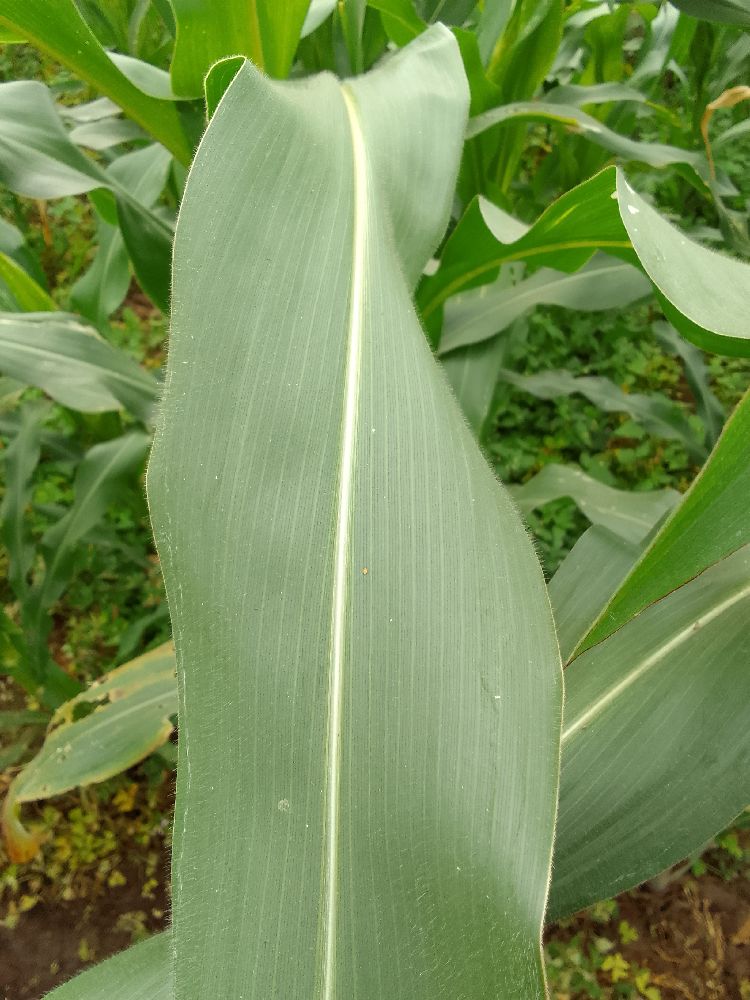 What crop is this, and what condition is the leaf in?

maize, healthy
